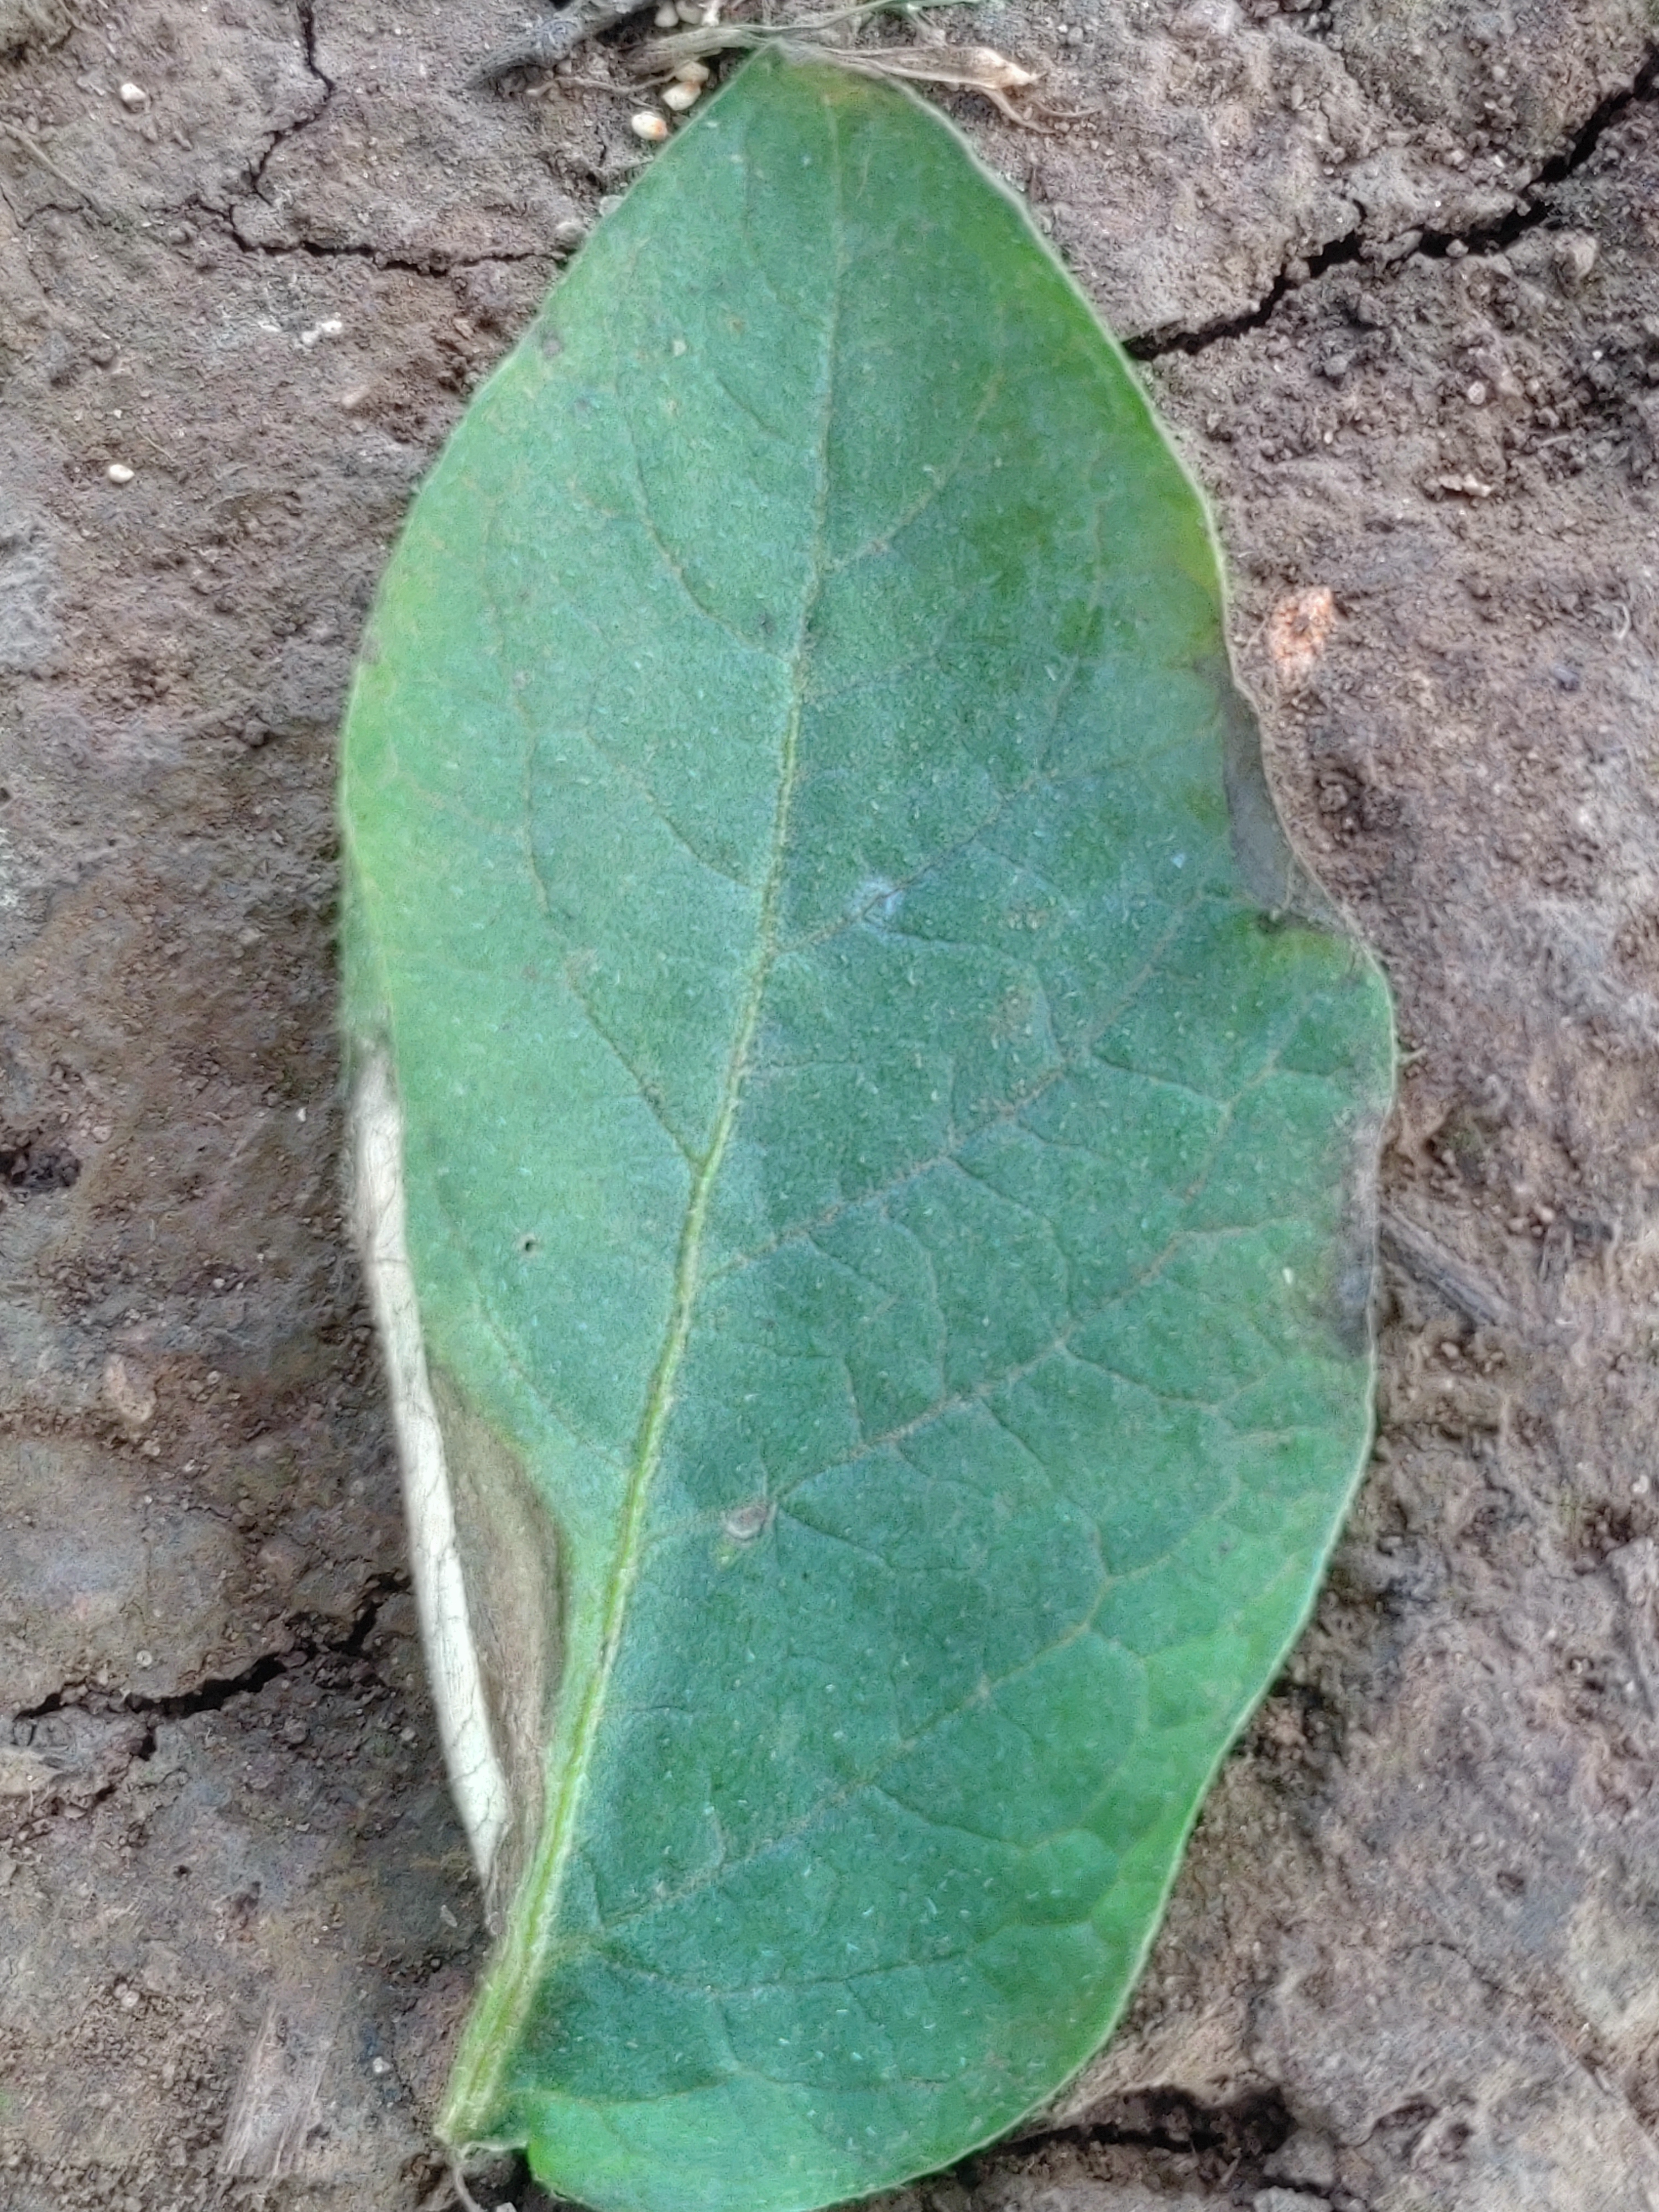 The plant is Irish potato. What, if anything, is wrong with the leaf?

early blight
